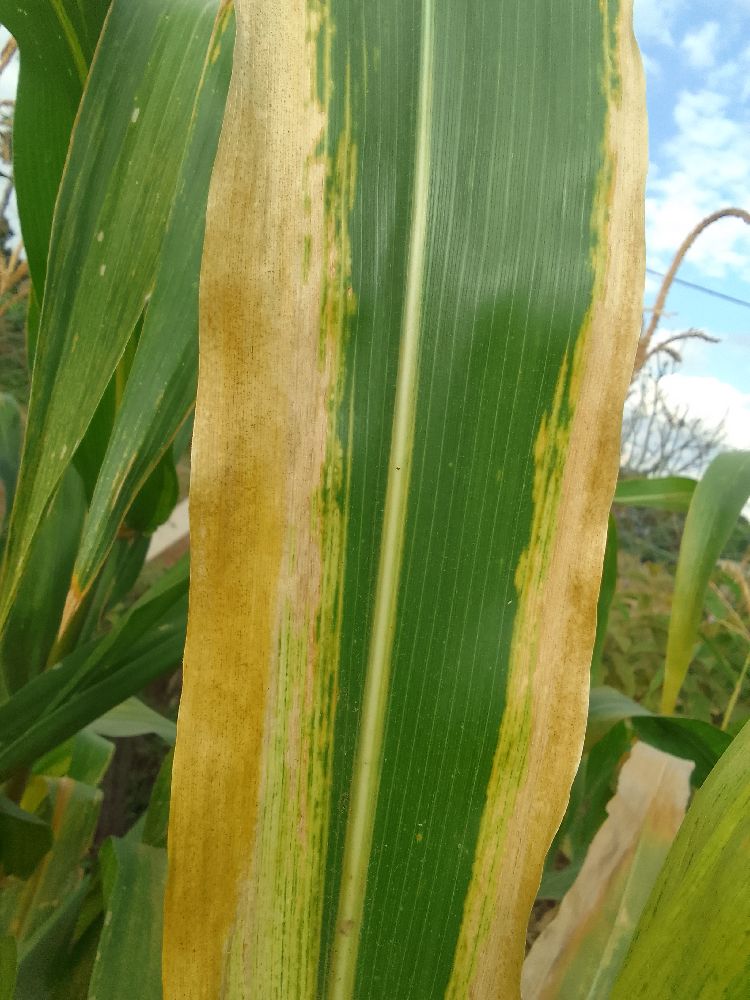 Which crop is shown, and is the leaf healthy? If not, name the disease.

maize, maize lethal necrosis
